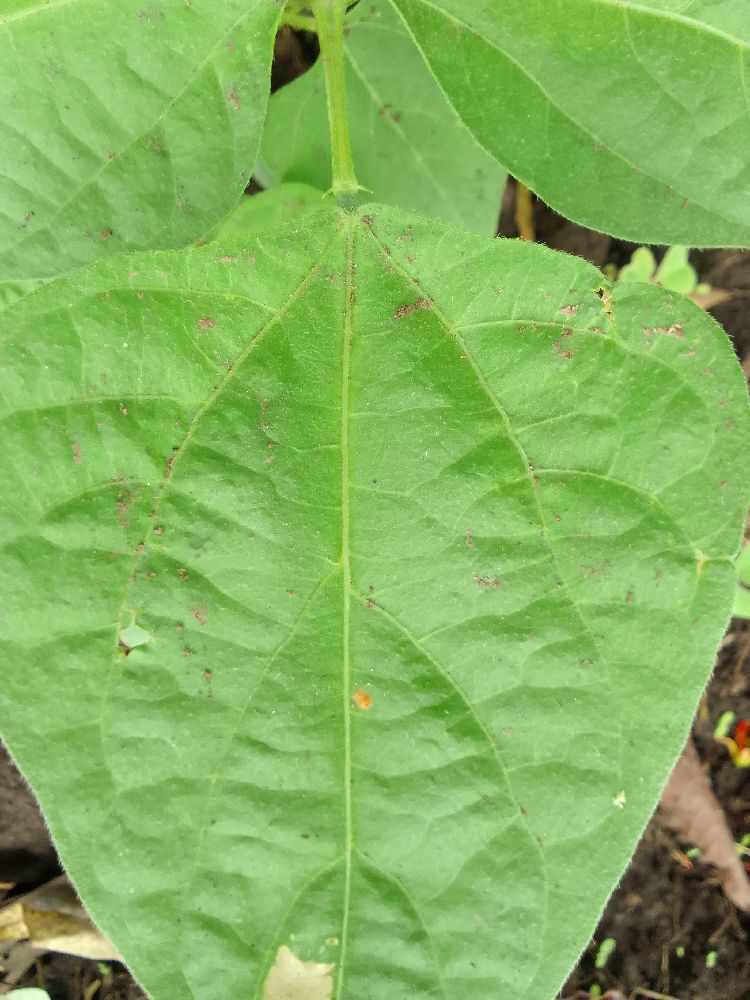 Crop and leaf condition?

common bean, healthy
